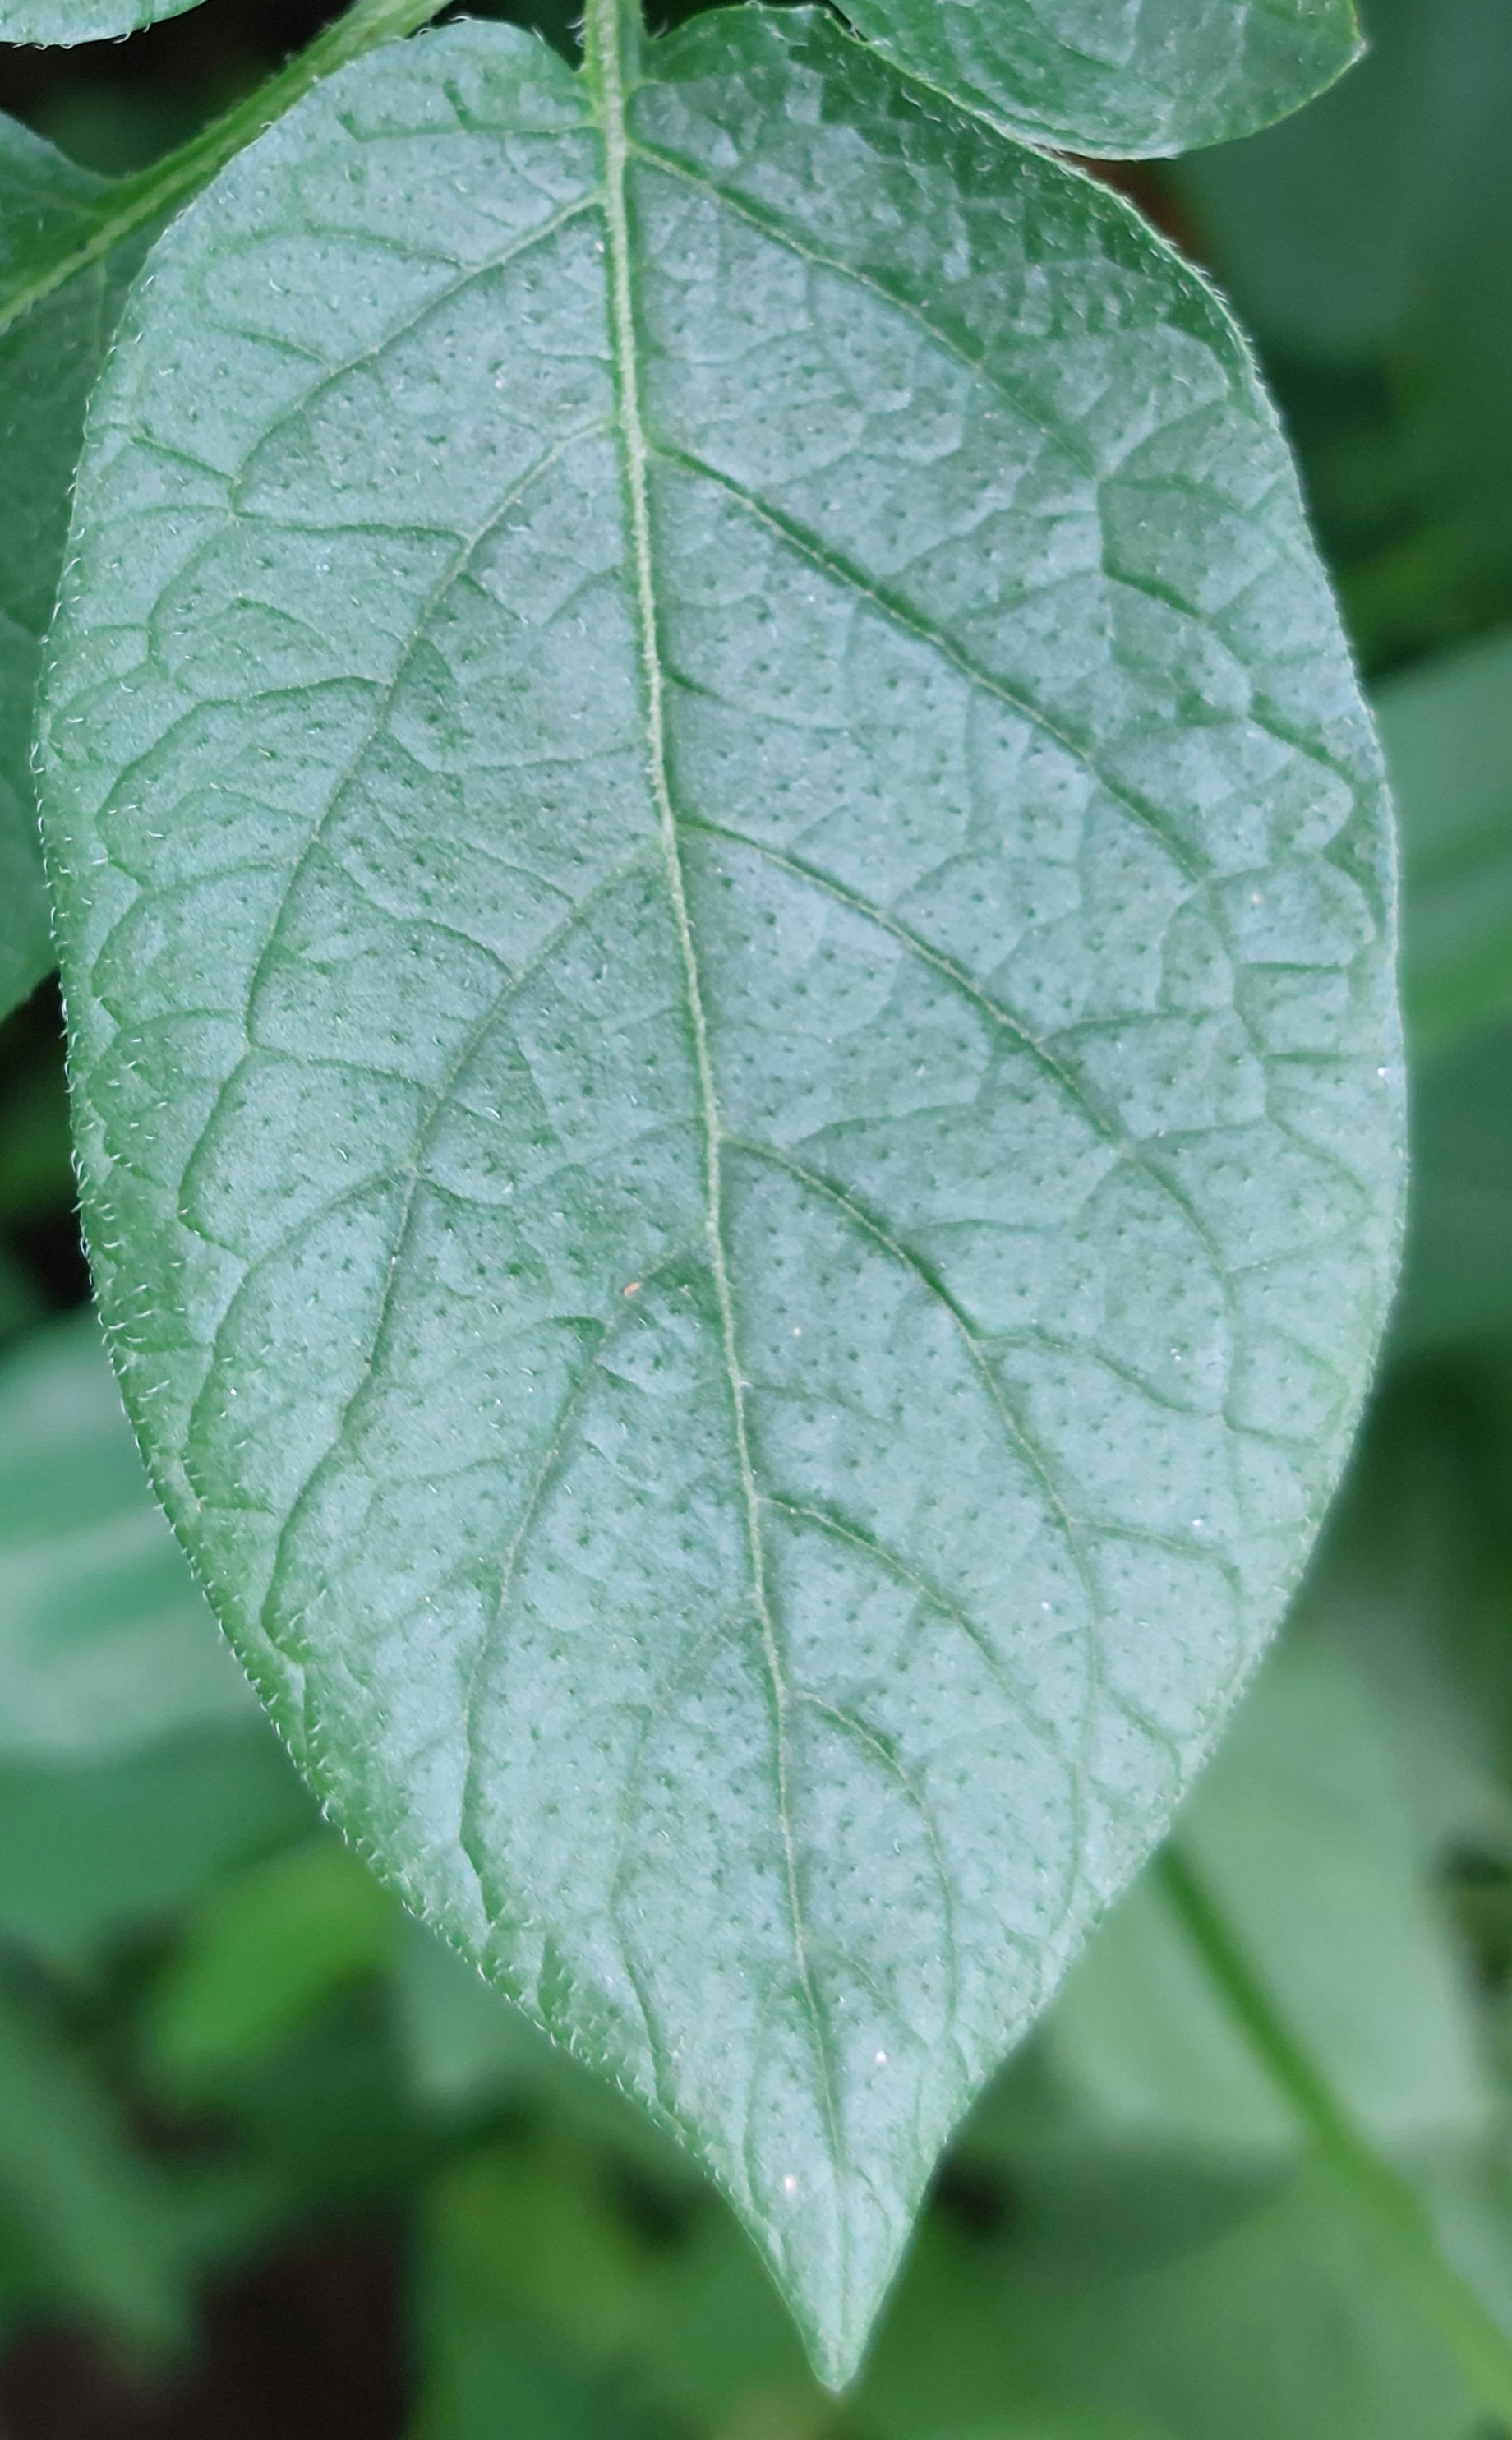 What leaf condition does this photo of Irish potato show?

healthy
